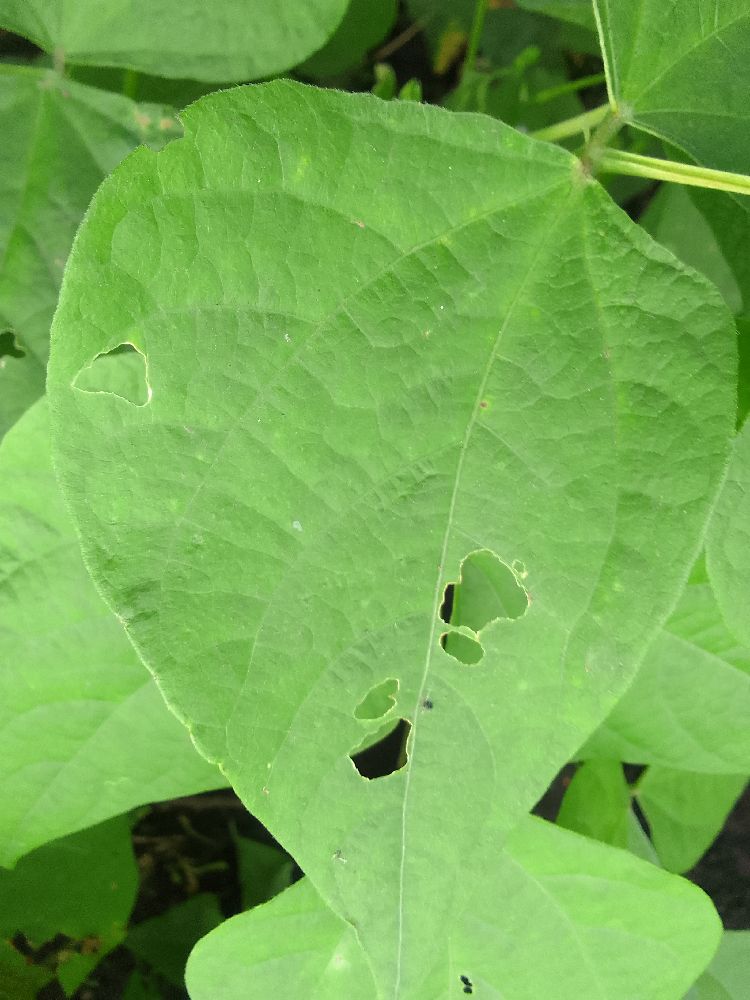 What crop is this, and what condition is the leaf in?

common bean, healthy
